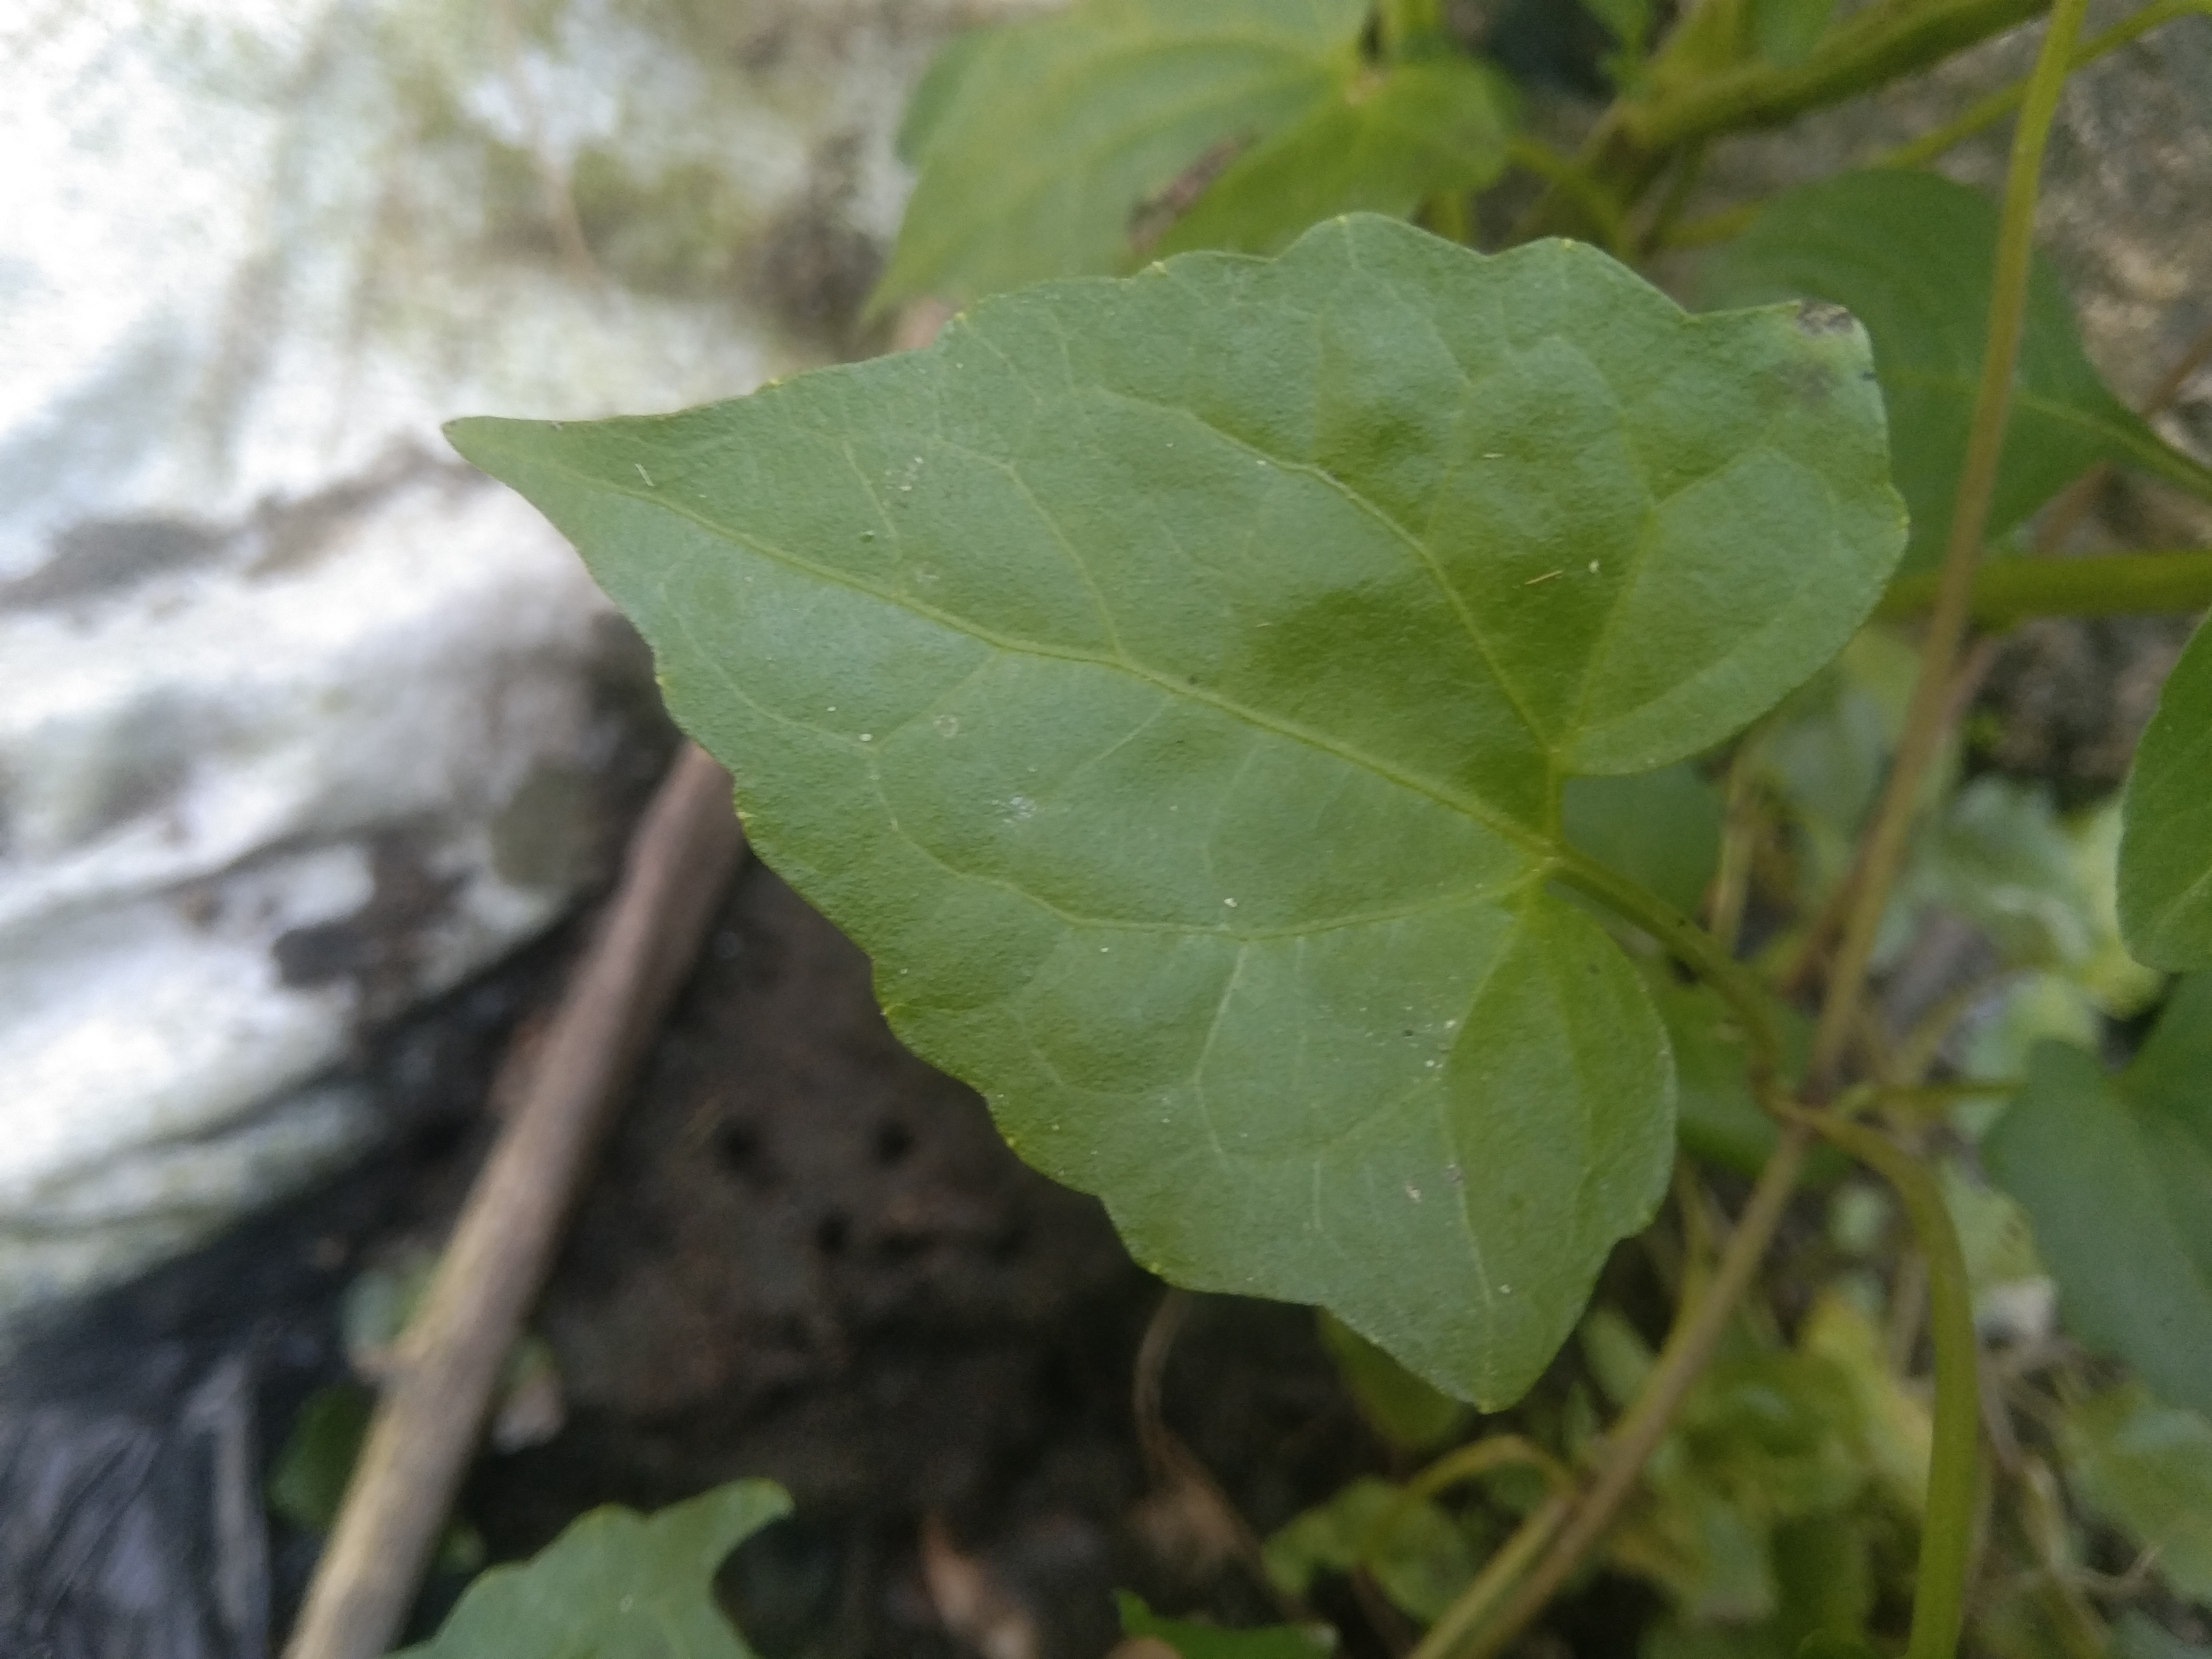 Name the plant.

bitter vine
